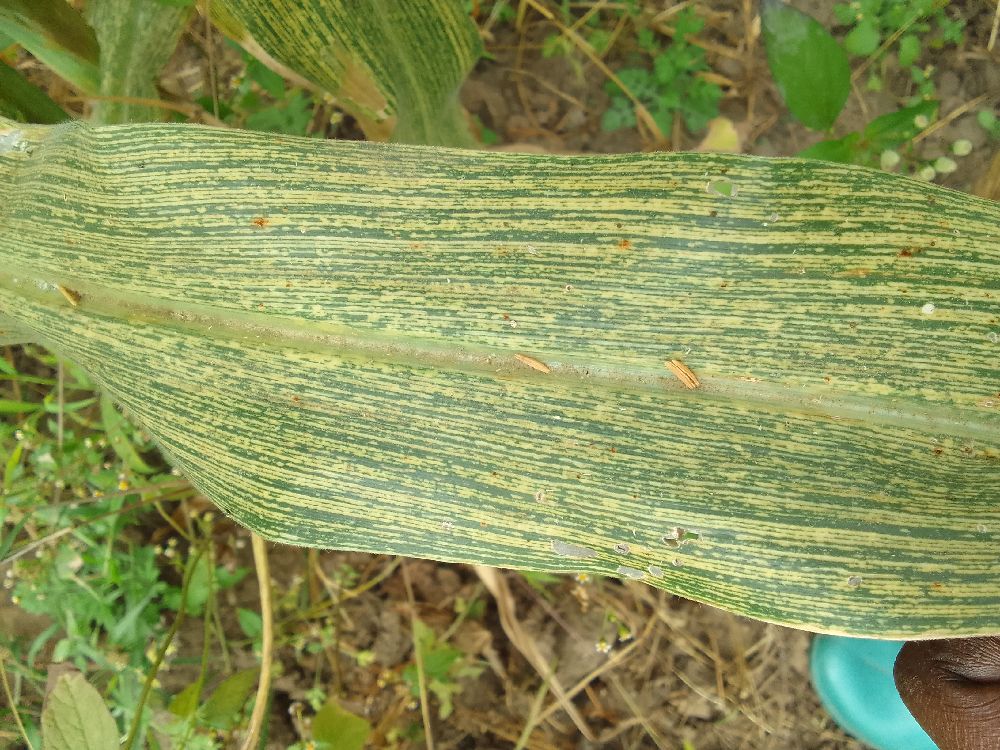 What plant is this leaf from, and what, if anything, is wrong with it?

maize, maize streak virus
